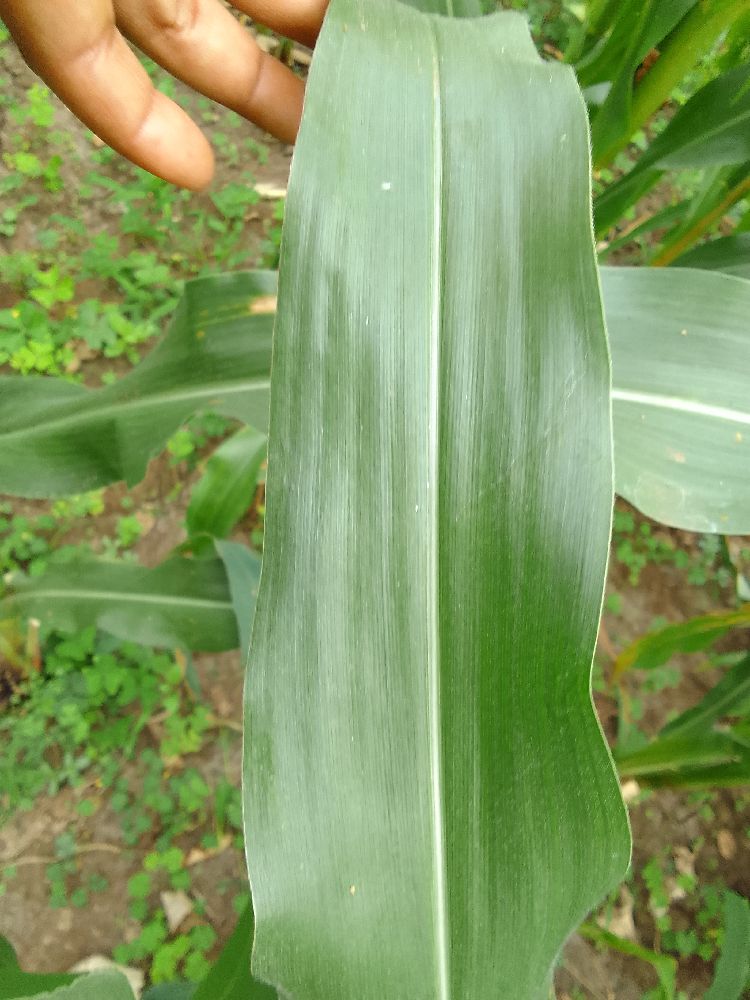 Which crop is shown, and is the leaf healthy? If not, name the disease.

maize, healthy
